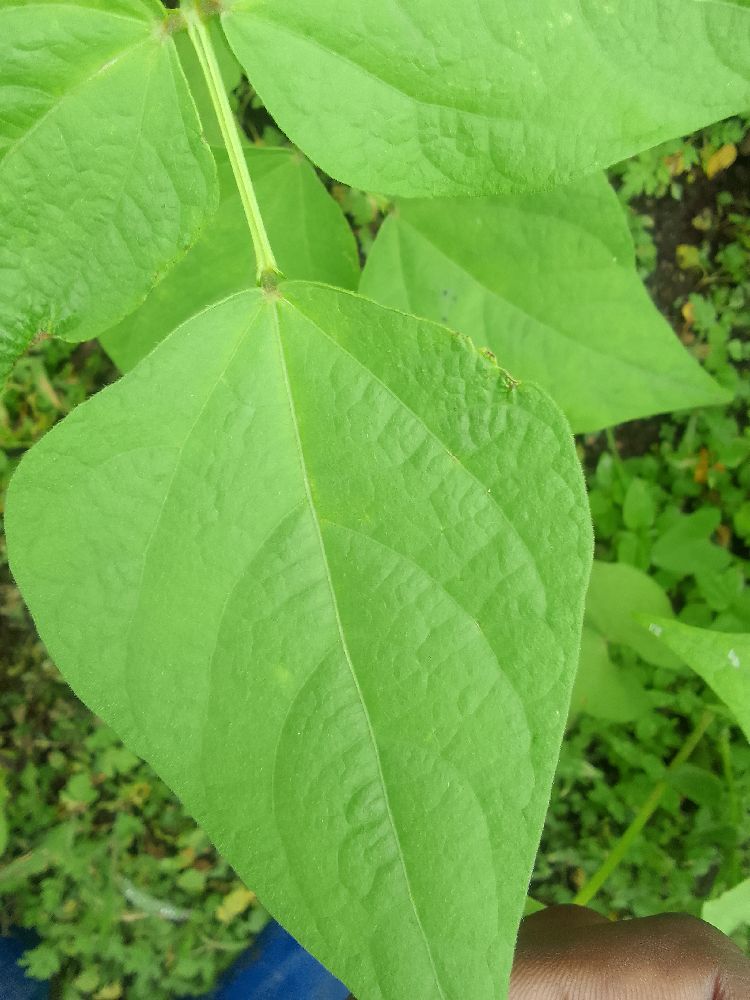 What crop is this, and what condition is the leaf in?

common bean, healthy
